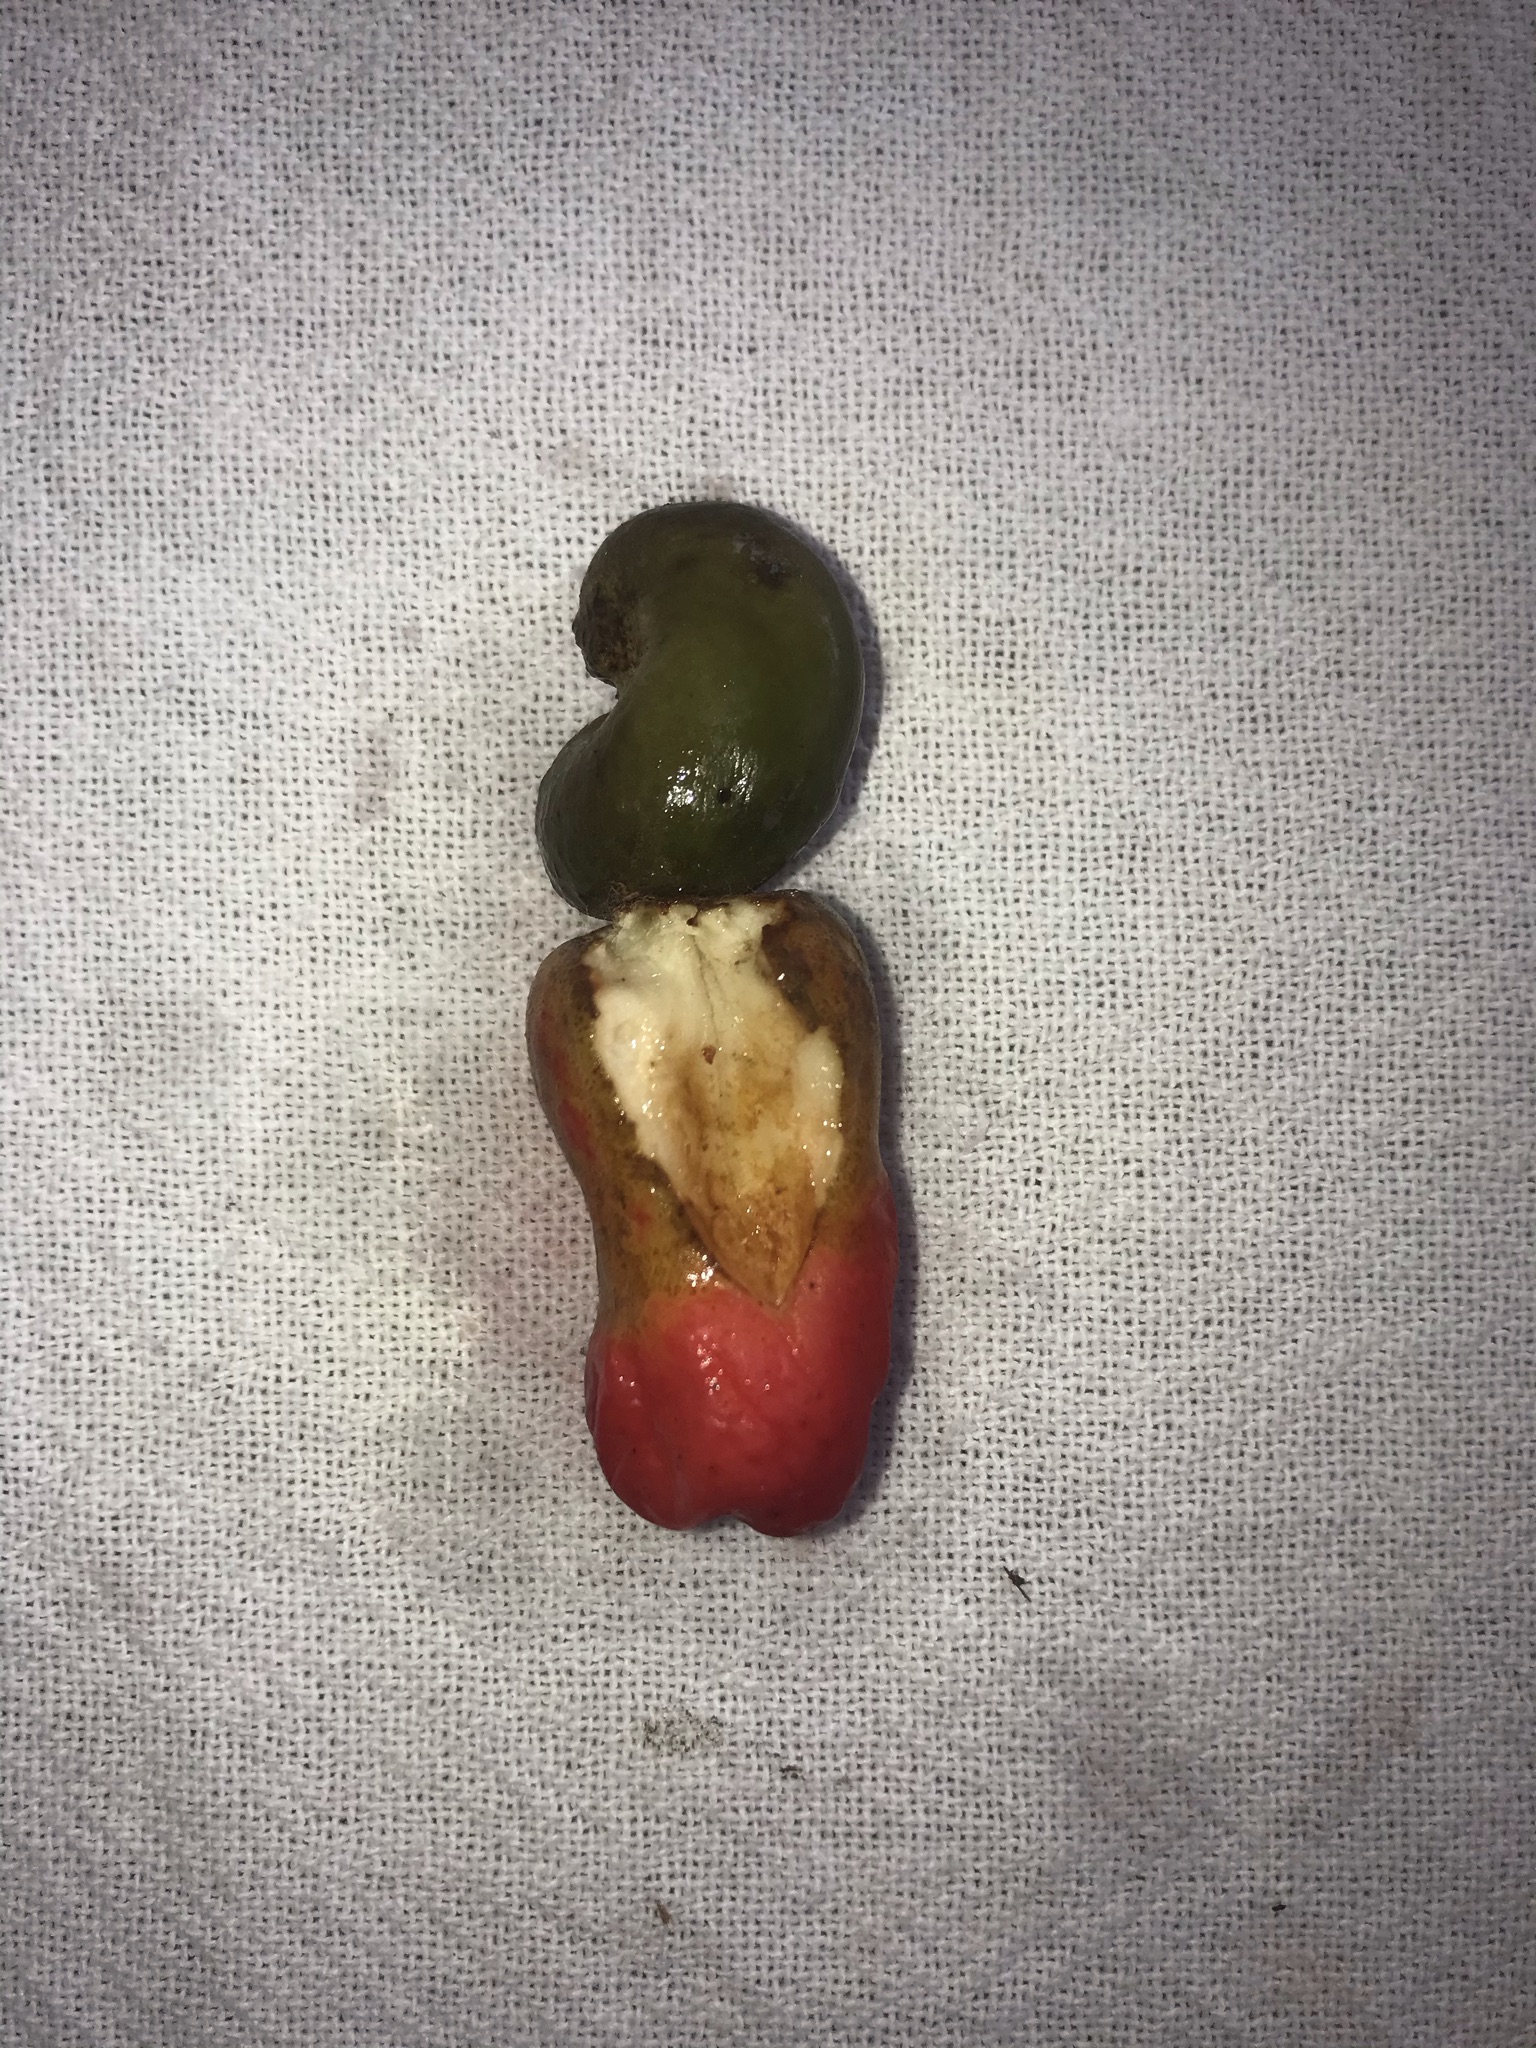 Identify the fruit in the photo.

caju vermelho
